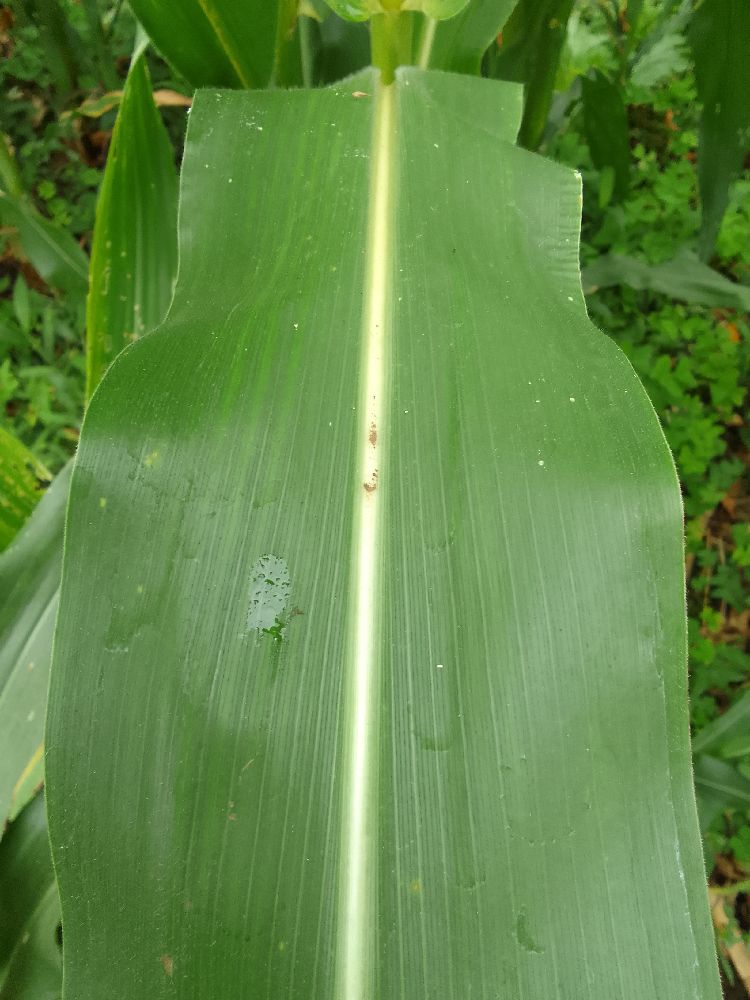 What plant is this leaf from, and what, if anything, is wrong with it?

maize, healthy
